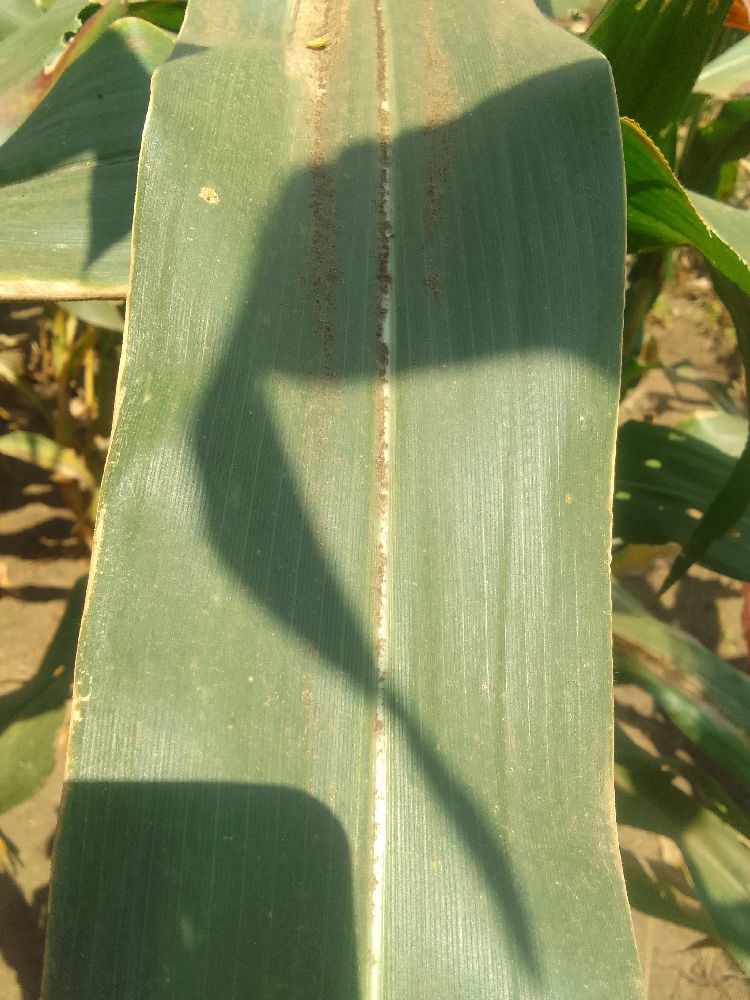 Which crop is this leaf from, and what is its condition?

maize, healthy
